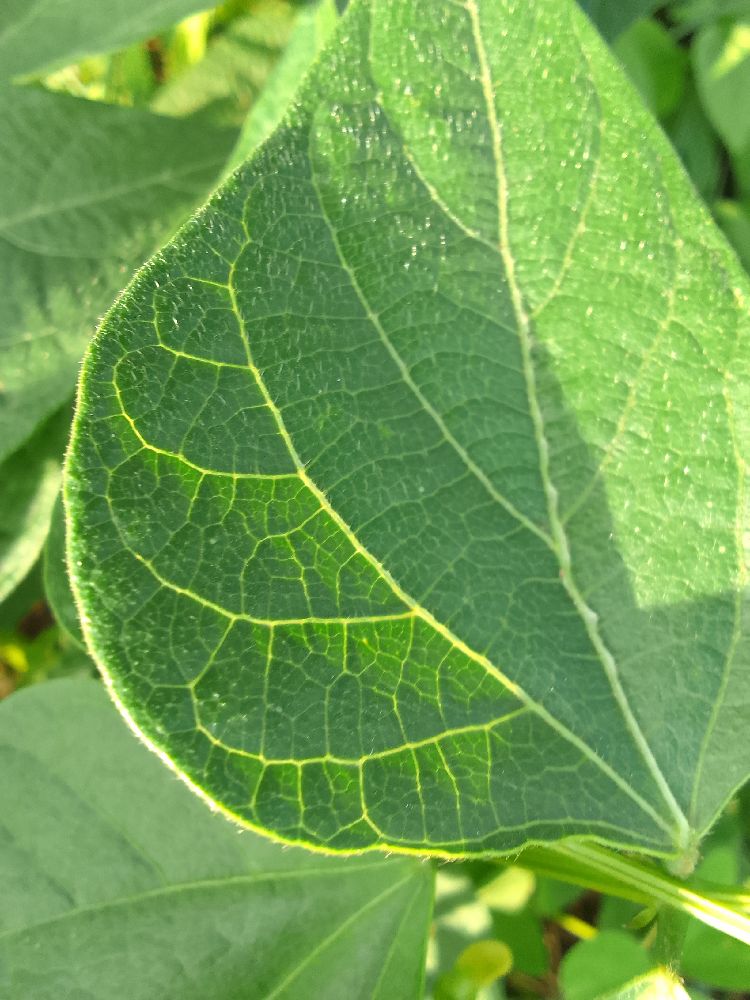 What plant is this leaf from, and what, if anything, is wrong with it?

common bean, healthy
